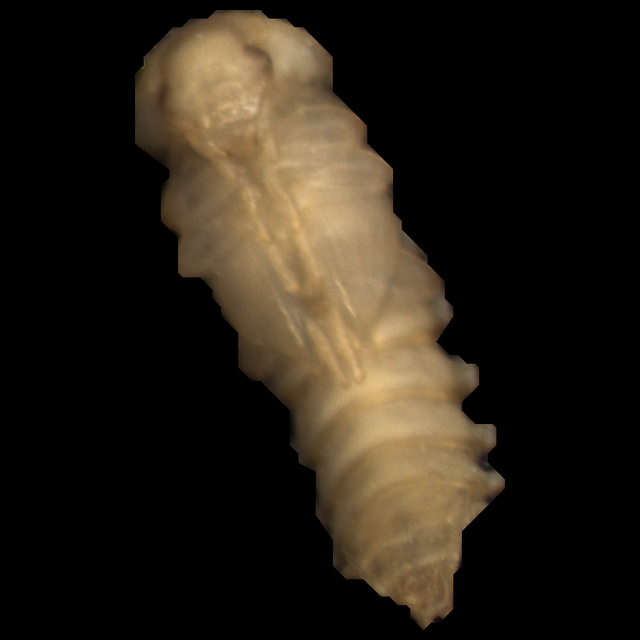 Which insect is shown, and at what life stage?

mealworm pupa
